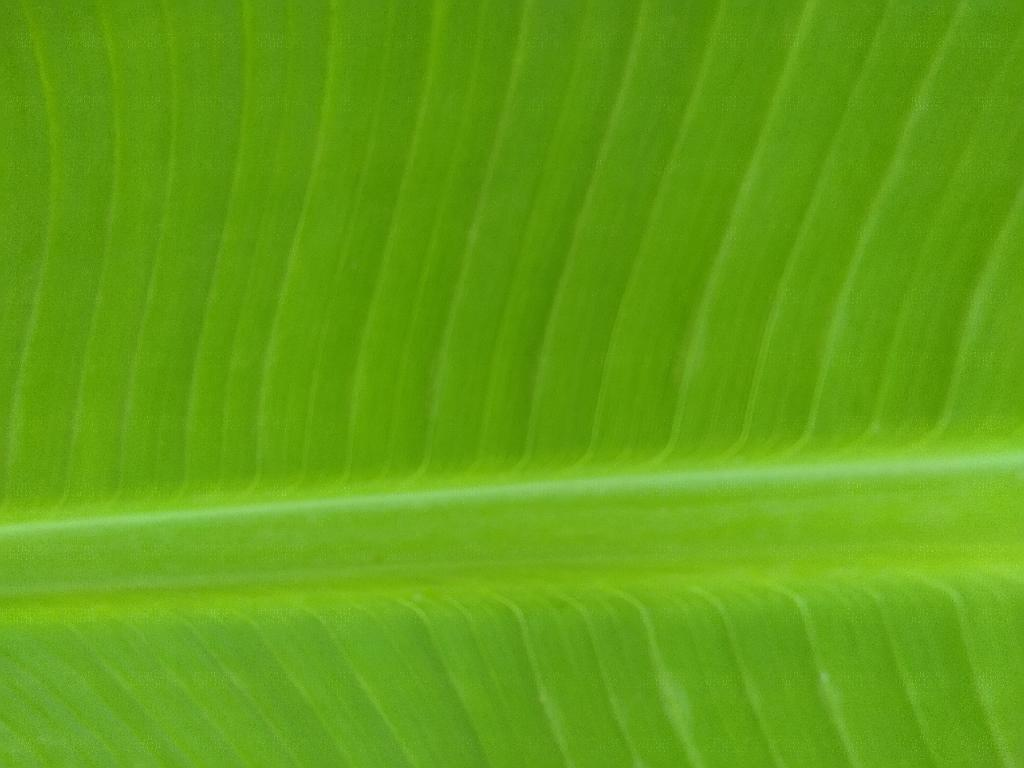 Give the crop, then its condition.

banana, healthy
